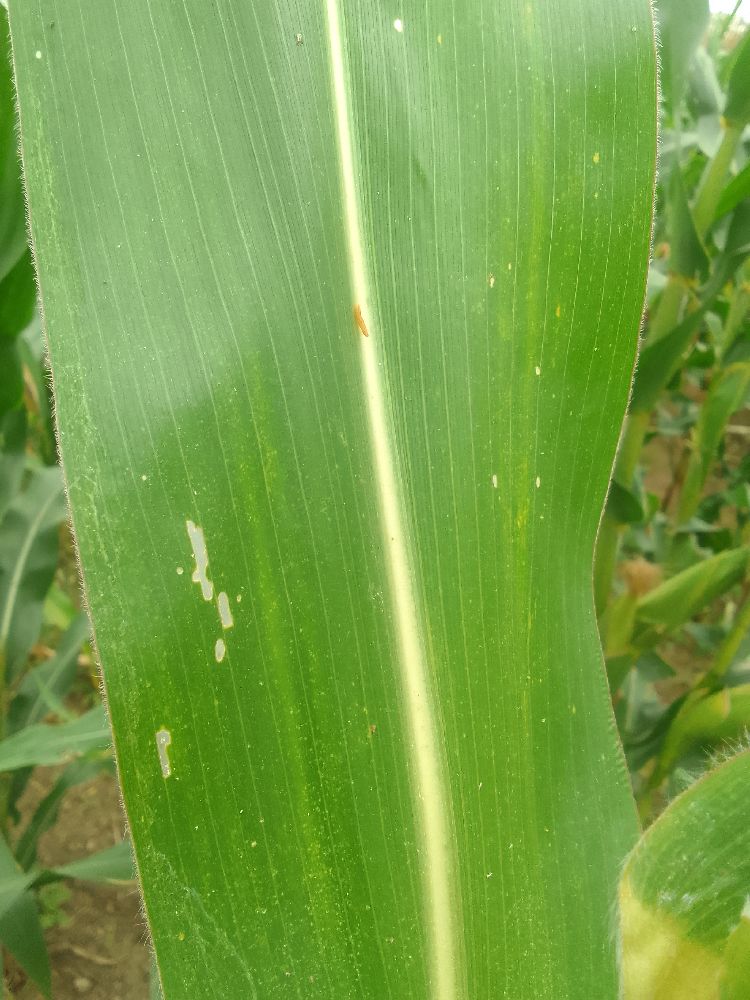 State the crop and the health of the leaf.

maize, healthy
